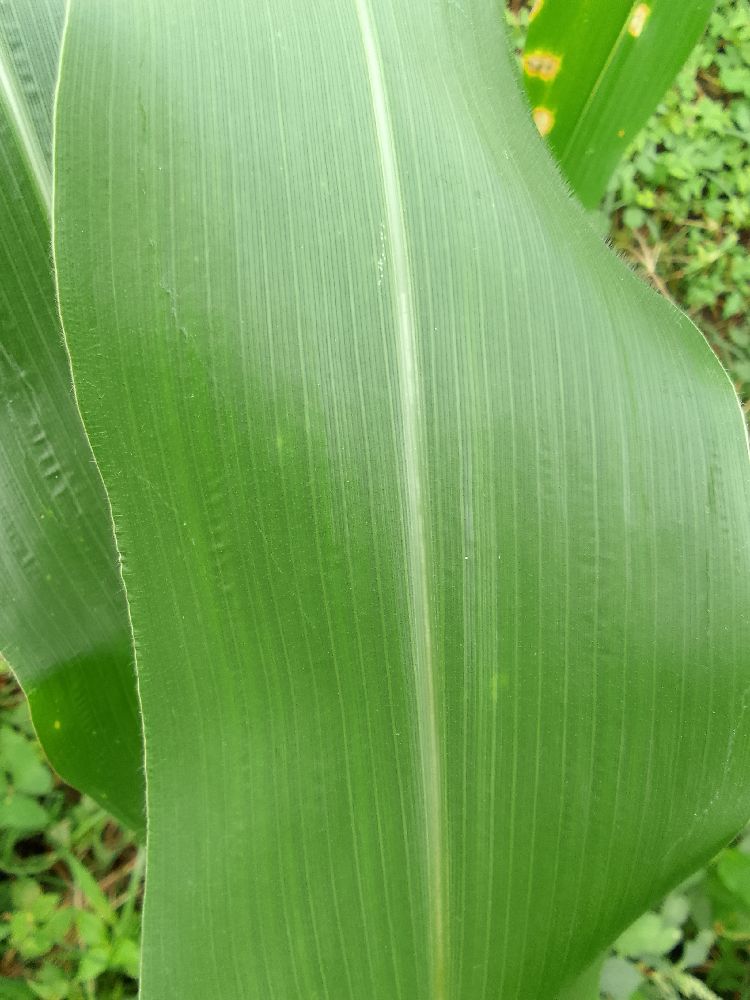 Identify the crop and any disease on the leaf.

maize, healthy
